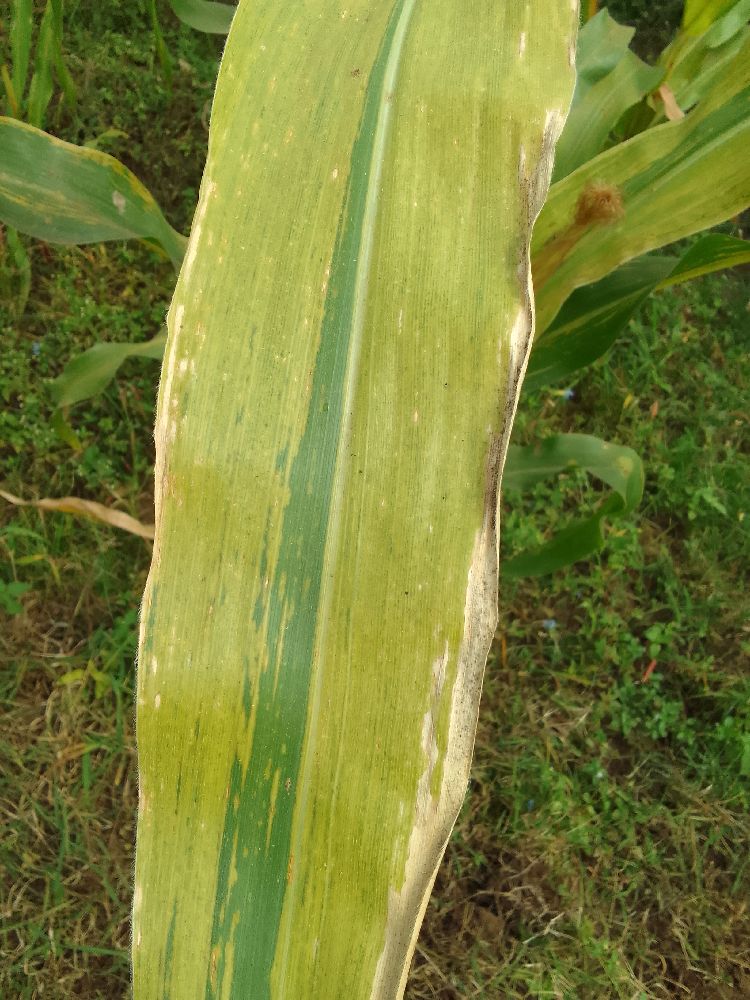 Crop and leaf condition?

maize, maize lethal necrosis
